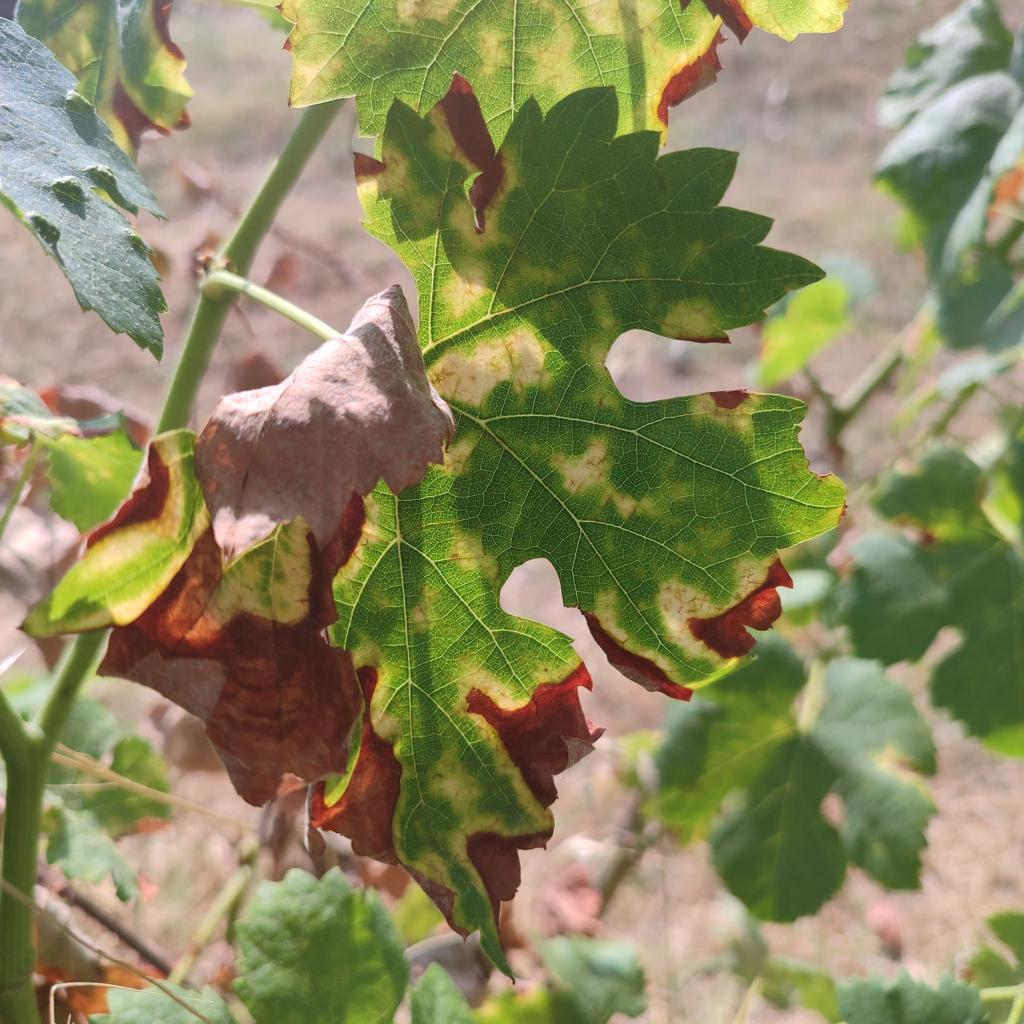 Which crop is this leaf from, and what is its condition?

grapevine, esca complex
